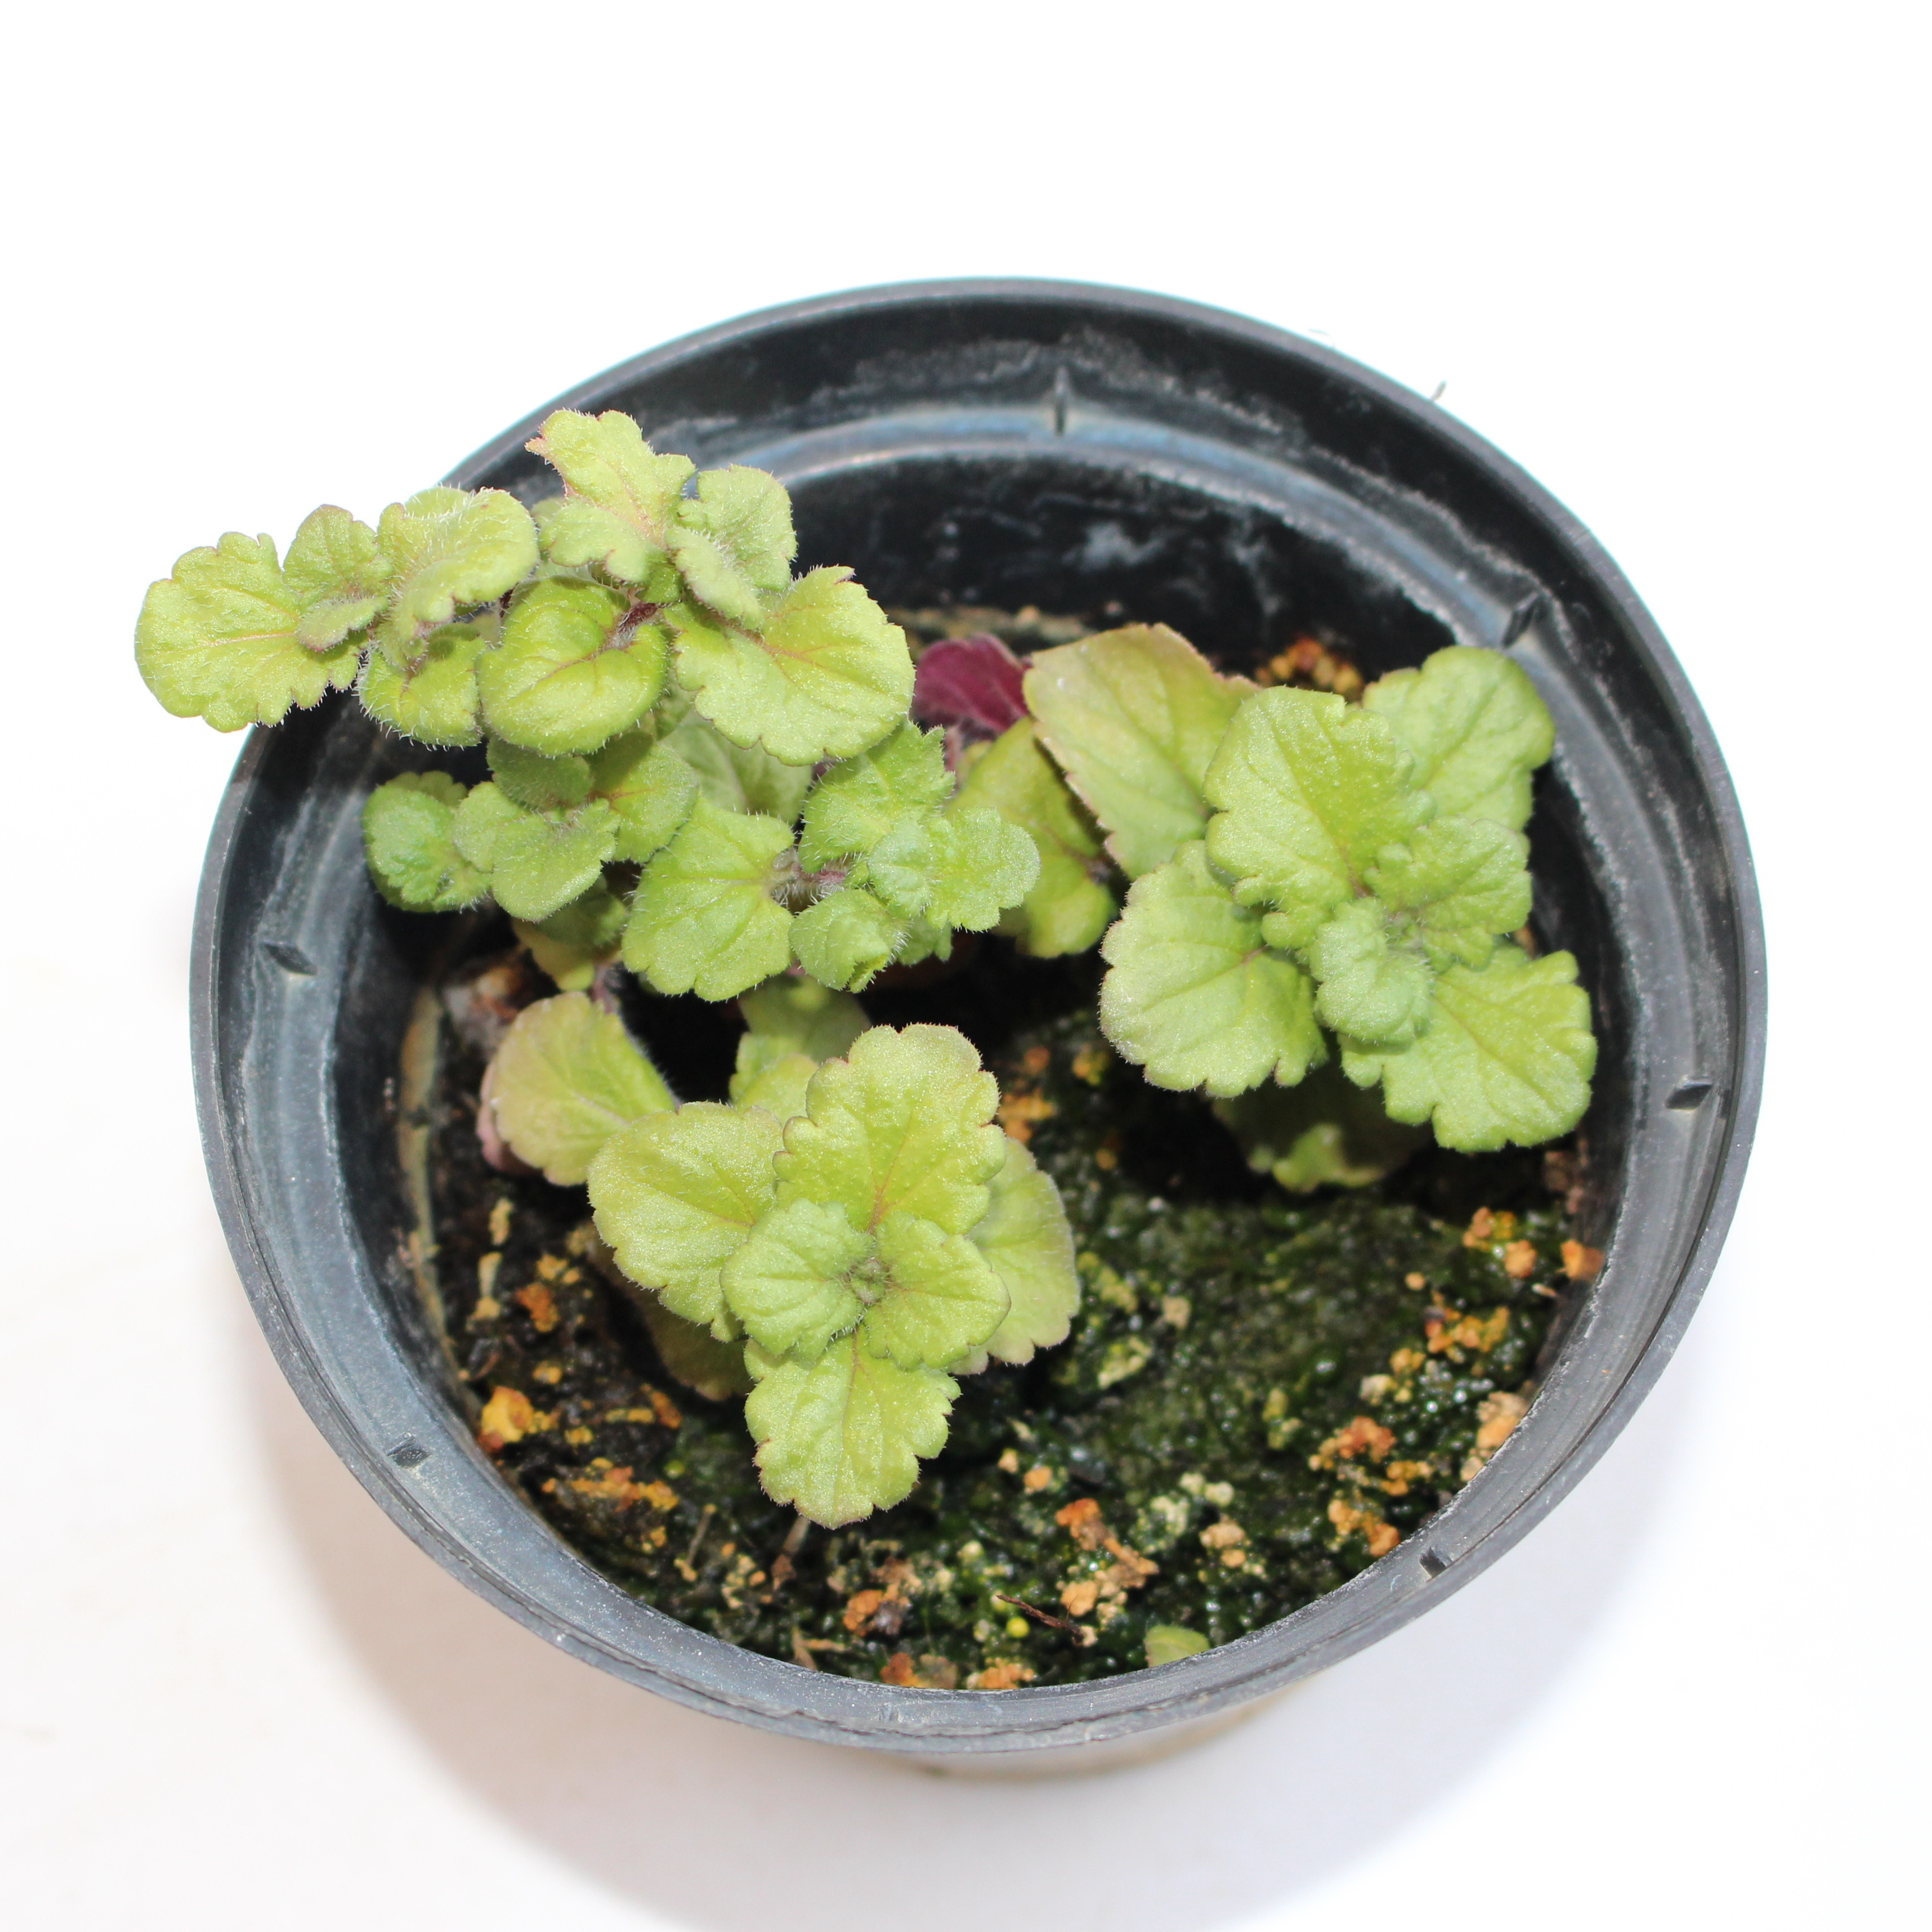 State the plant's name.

Veronica persica
